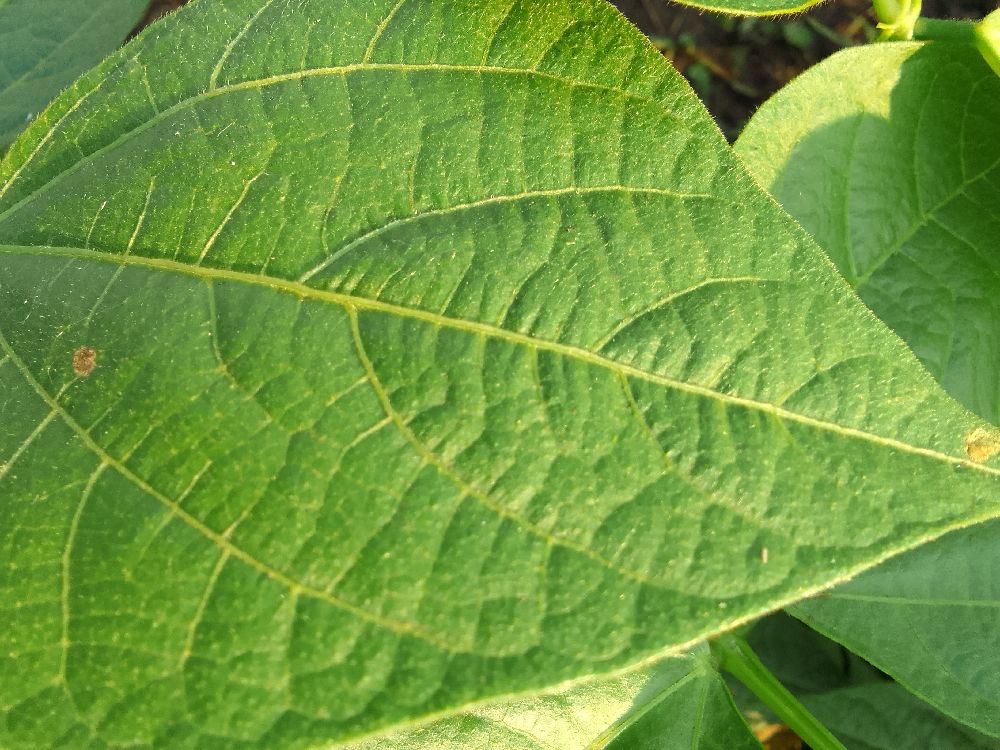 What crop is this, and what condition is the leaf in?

common bean, healthy
